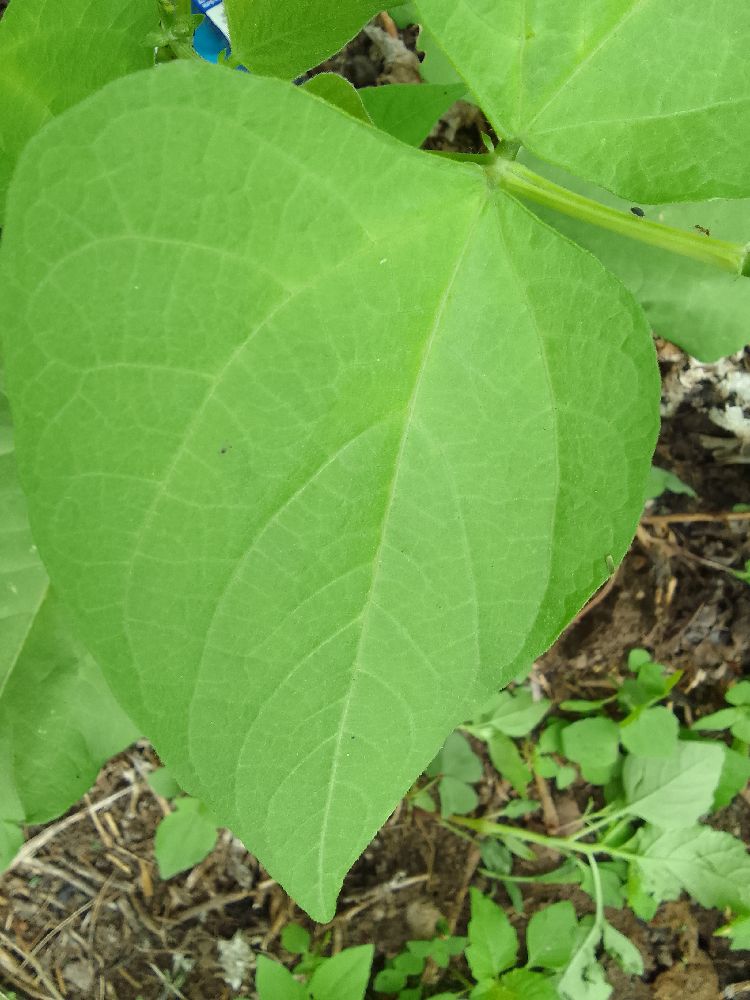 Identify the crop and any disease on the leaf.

common bean, healthy
